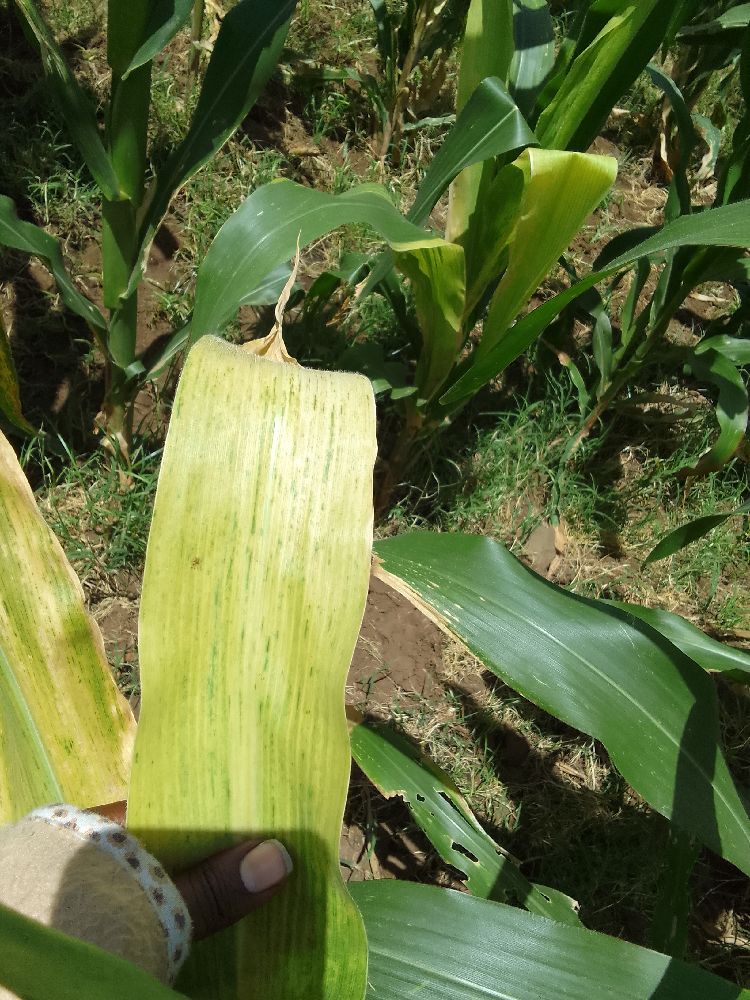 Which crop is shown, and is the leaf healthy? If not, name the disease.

maize, maize lethal necrosis
